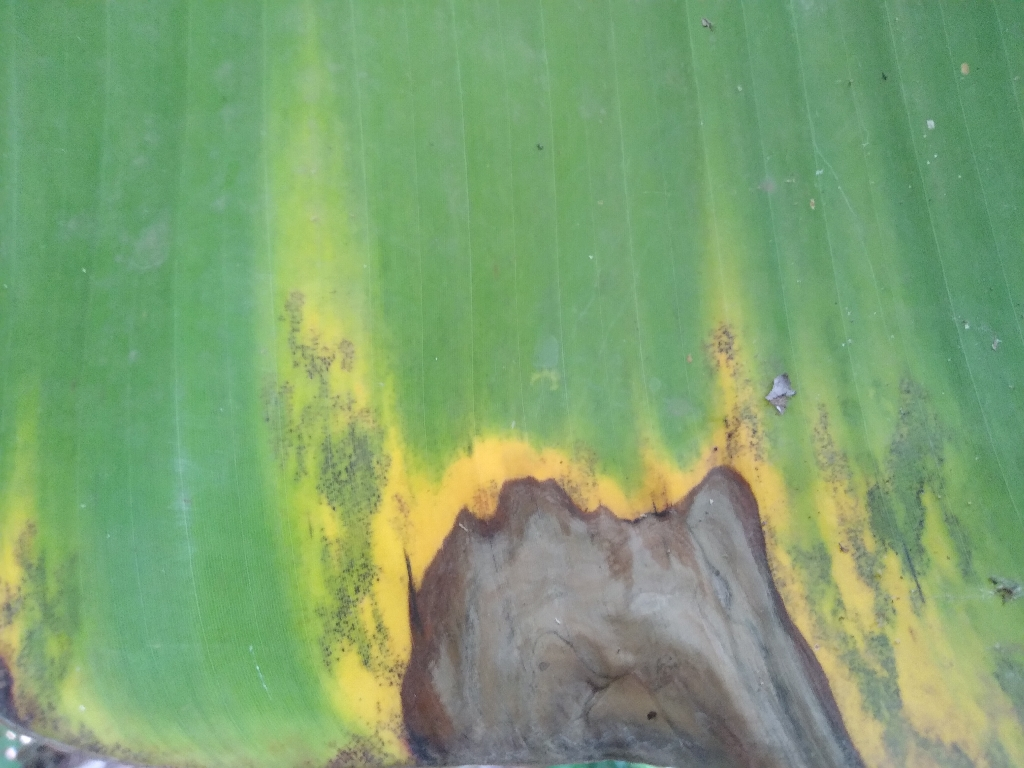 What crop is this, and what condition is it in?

banana, black sigatoka
